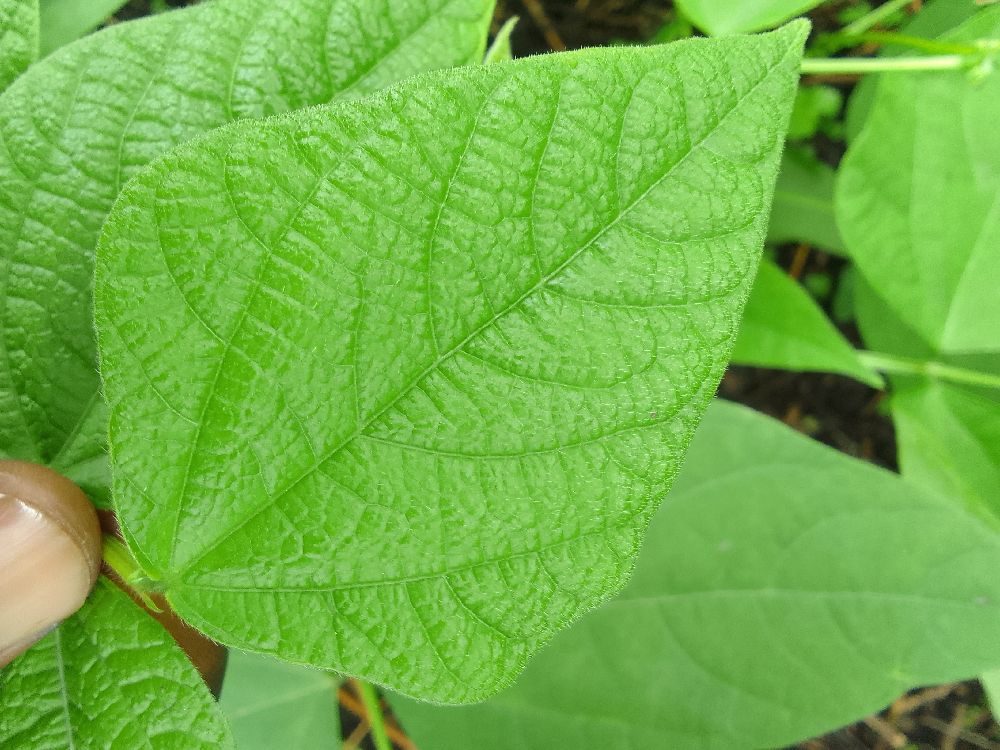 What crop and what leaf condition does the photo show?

common bean, healthy
